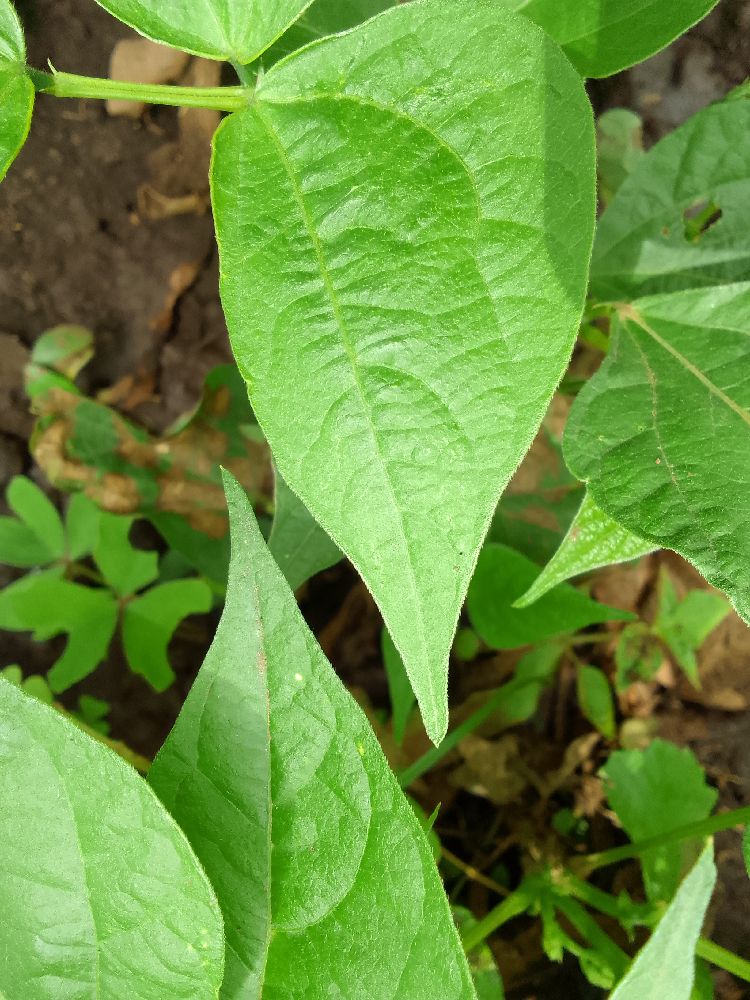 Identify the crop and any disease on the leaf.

common bean, healthy
